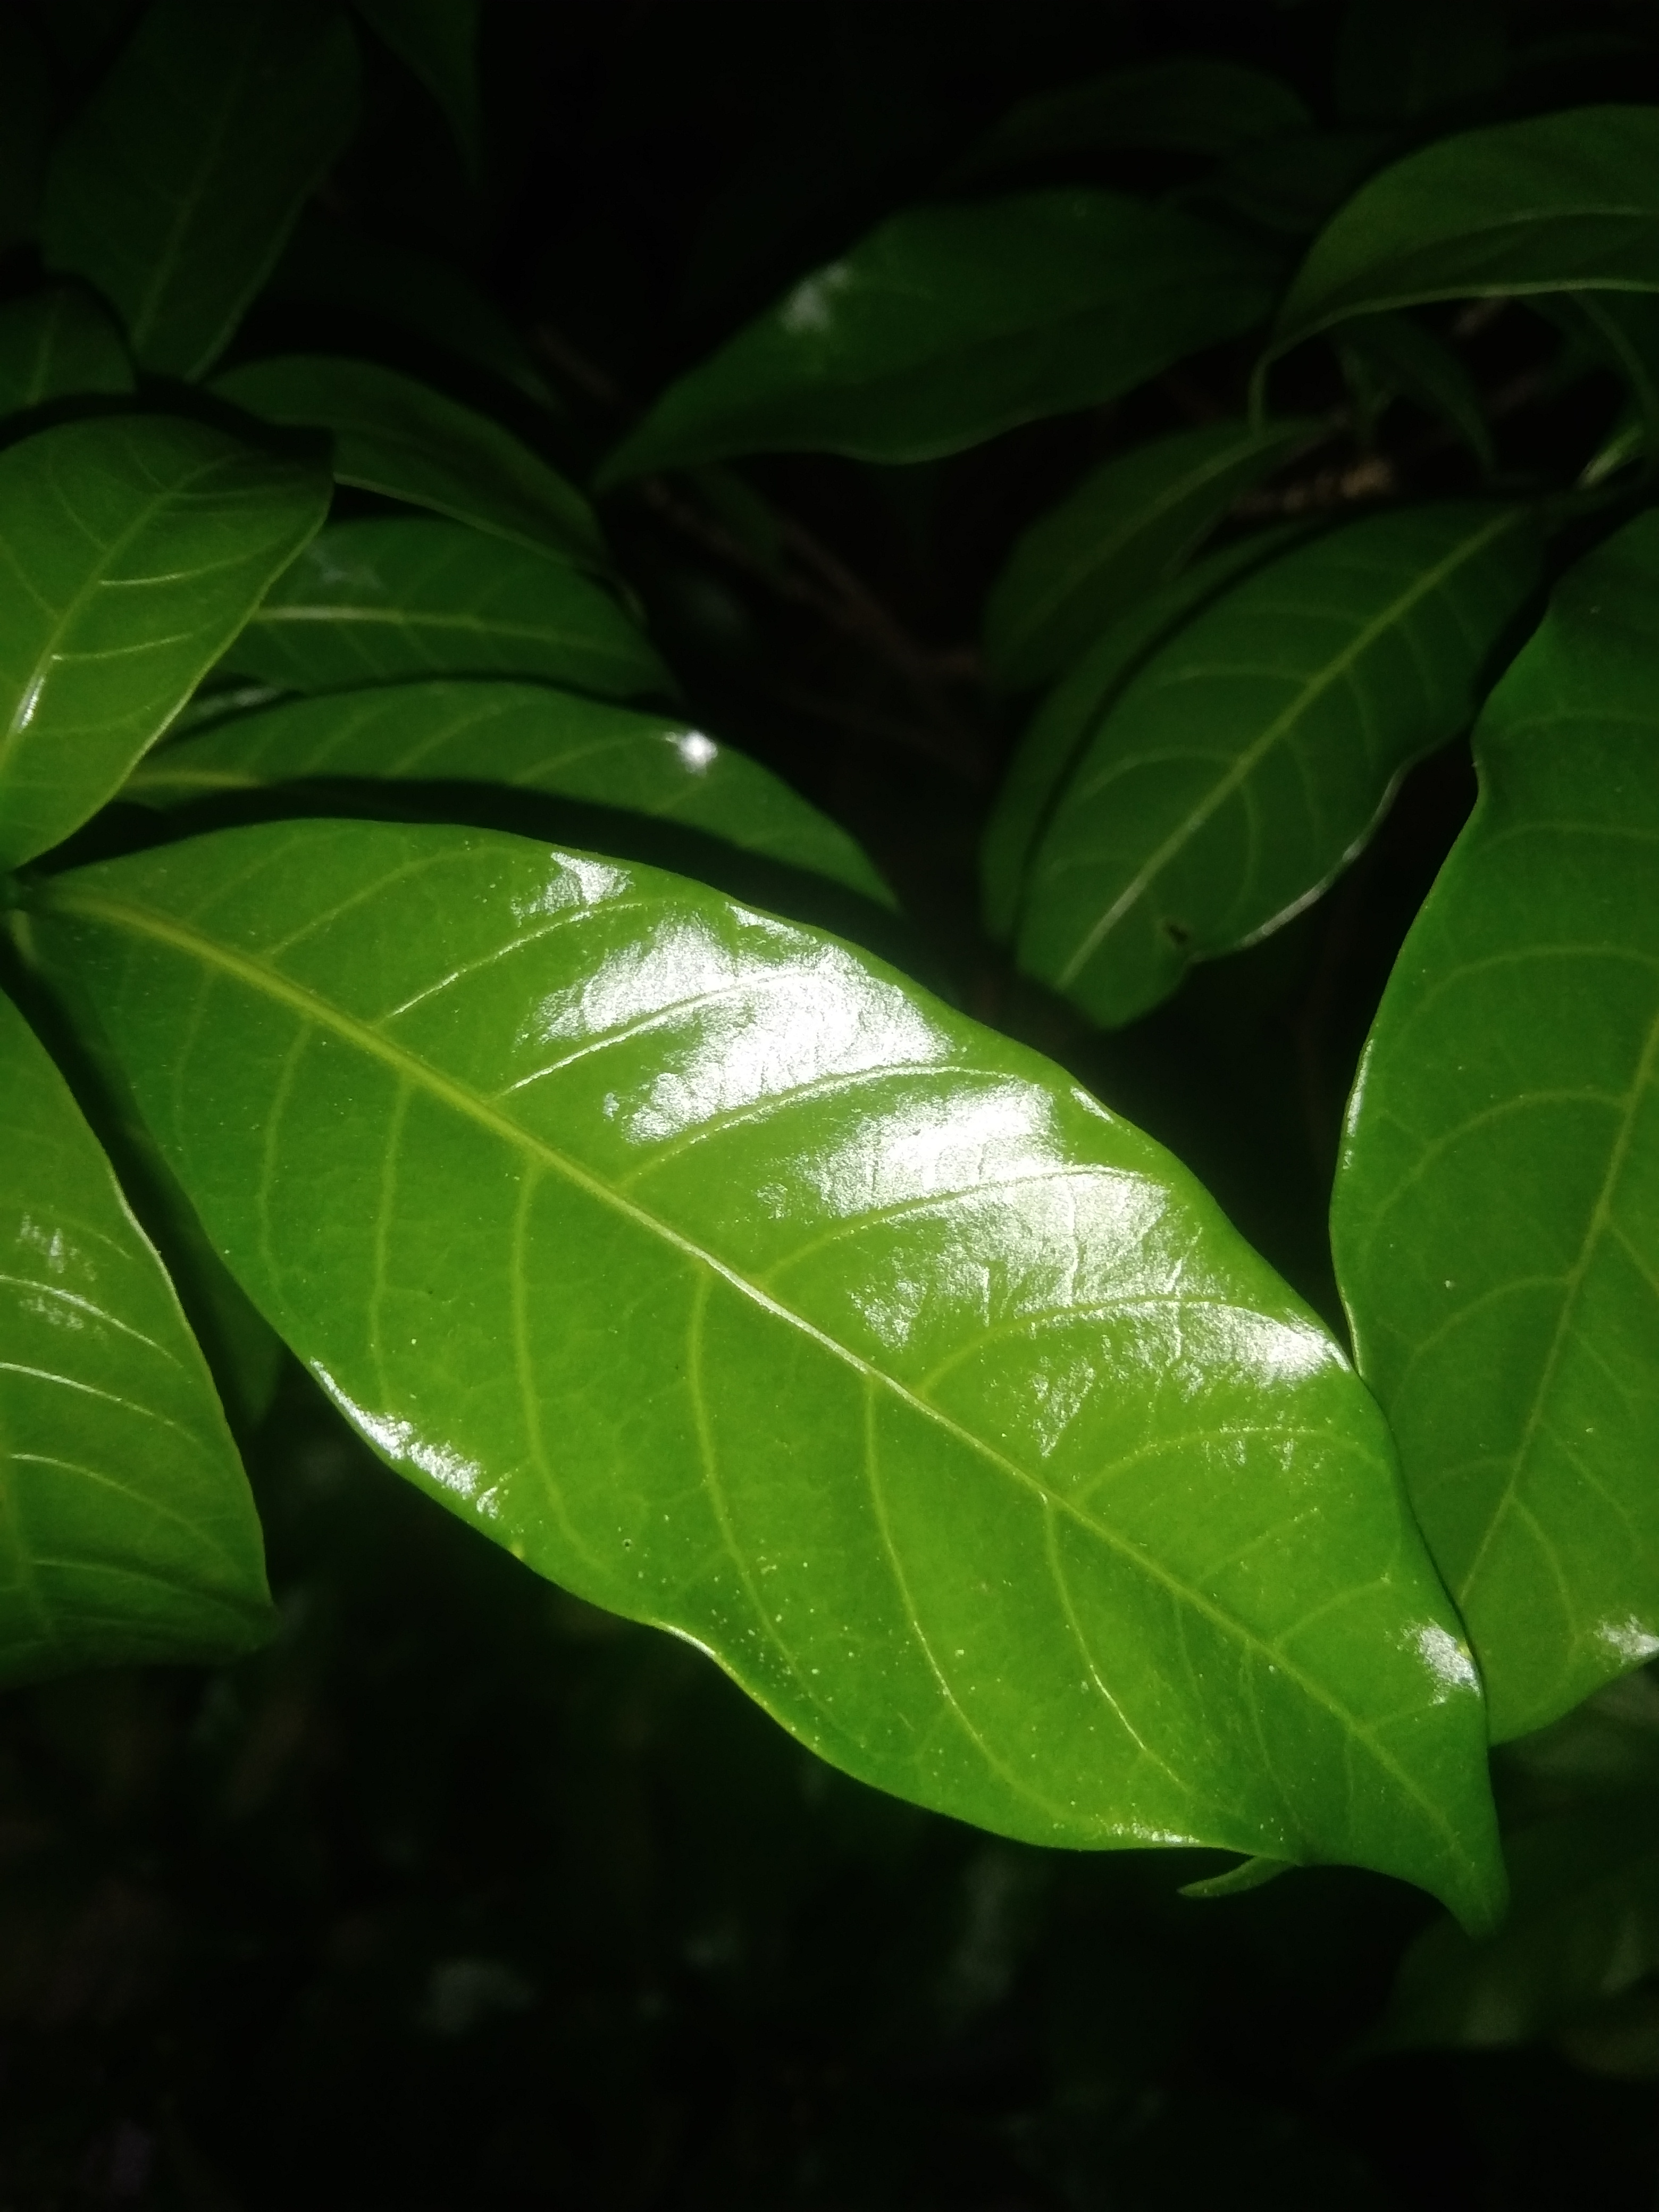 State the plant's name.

togor
